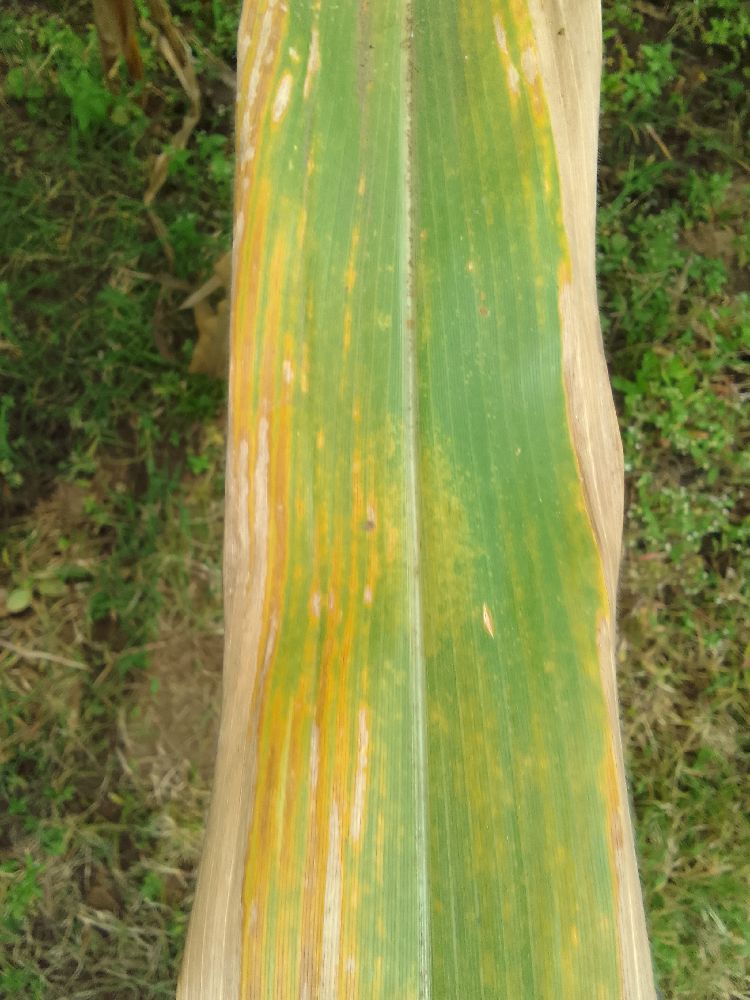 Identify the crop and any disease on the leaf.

maize, maize lethal necrosis
